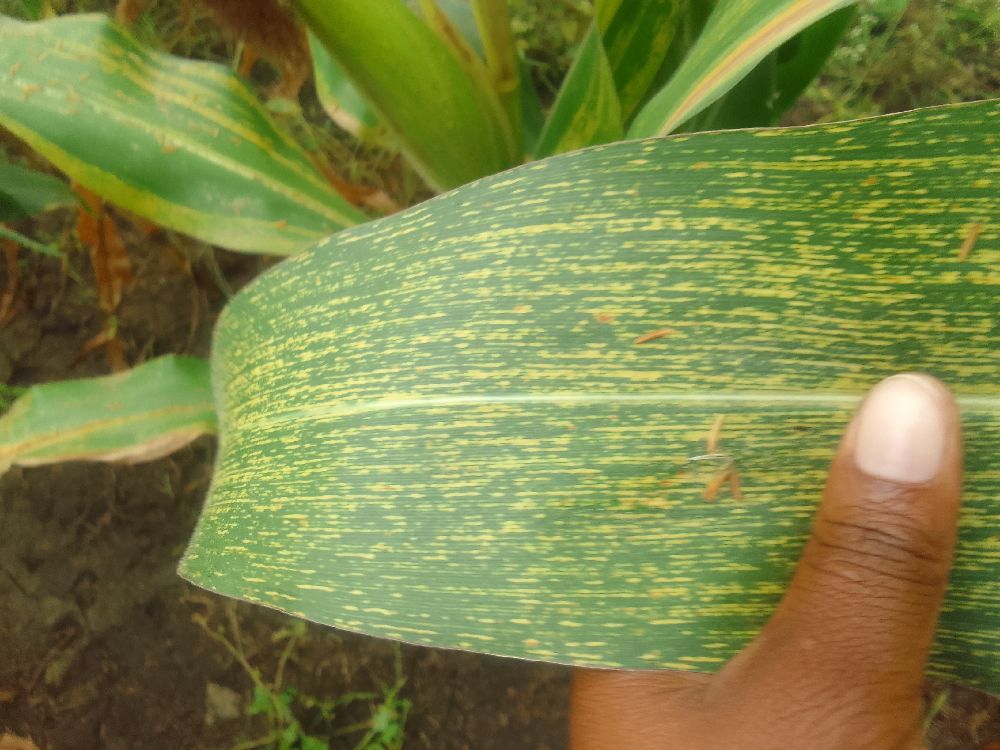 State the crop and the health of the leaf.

maize, maize streak virus
